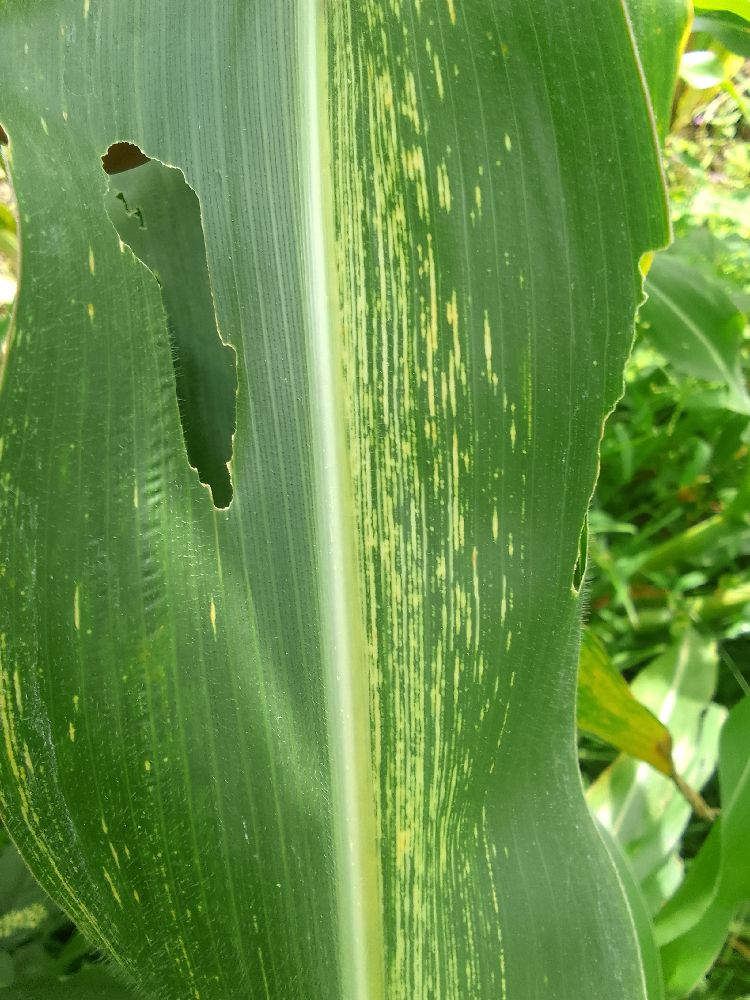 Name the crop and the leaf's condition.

maize, maize streak virus
